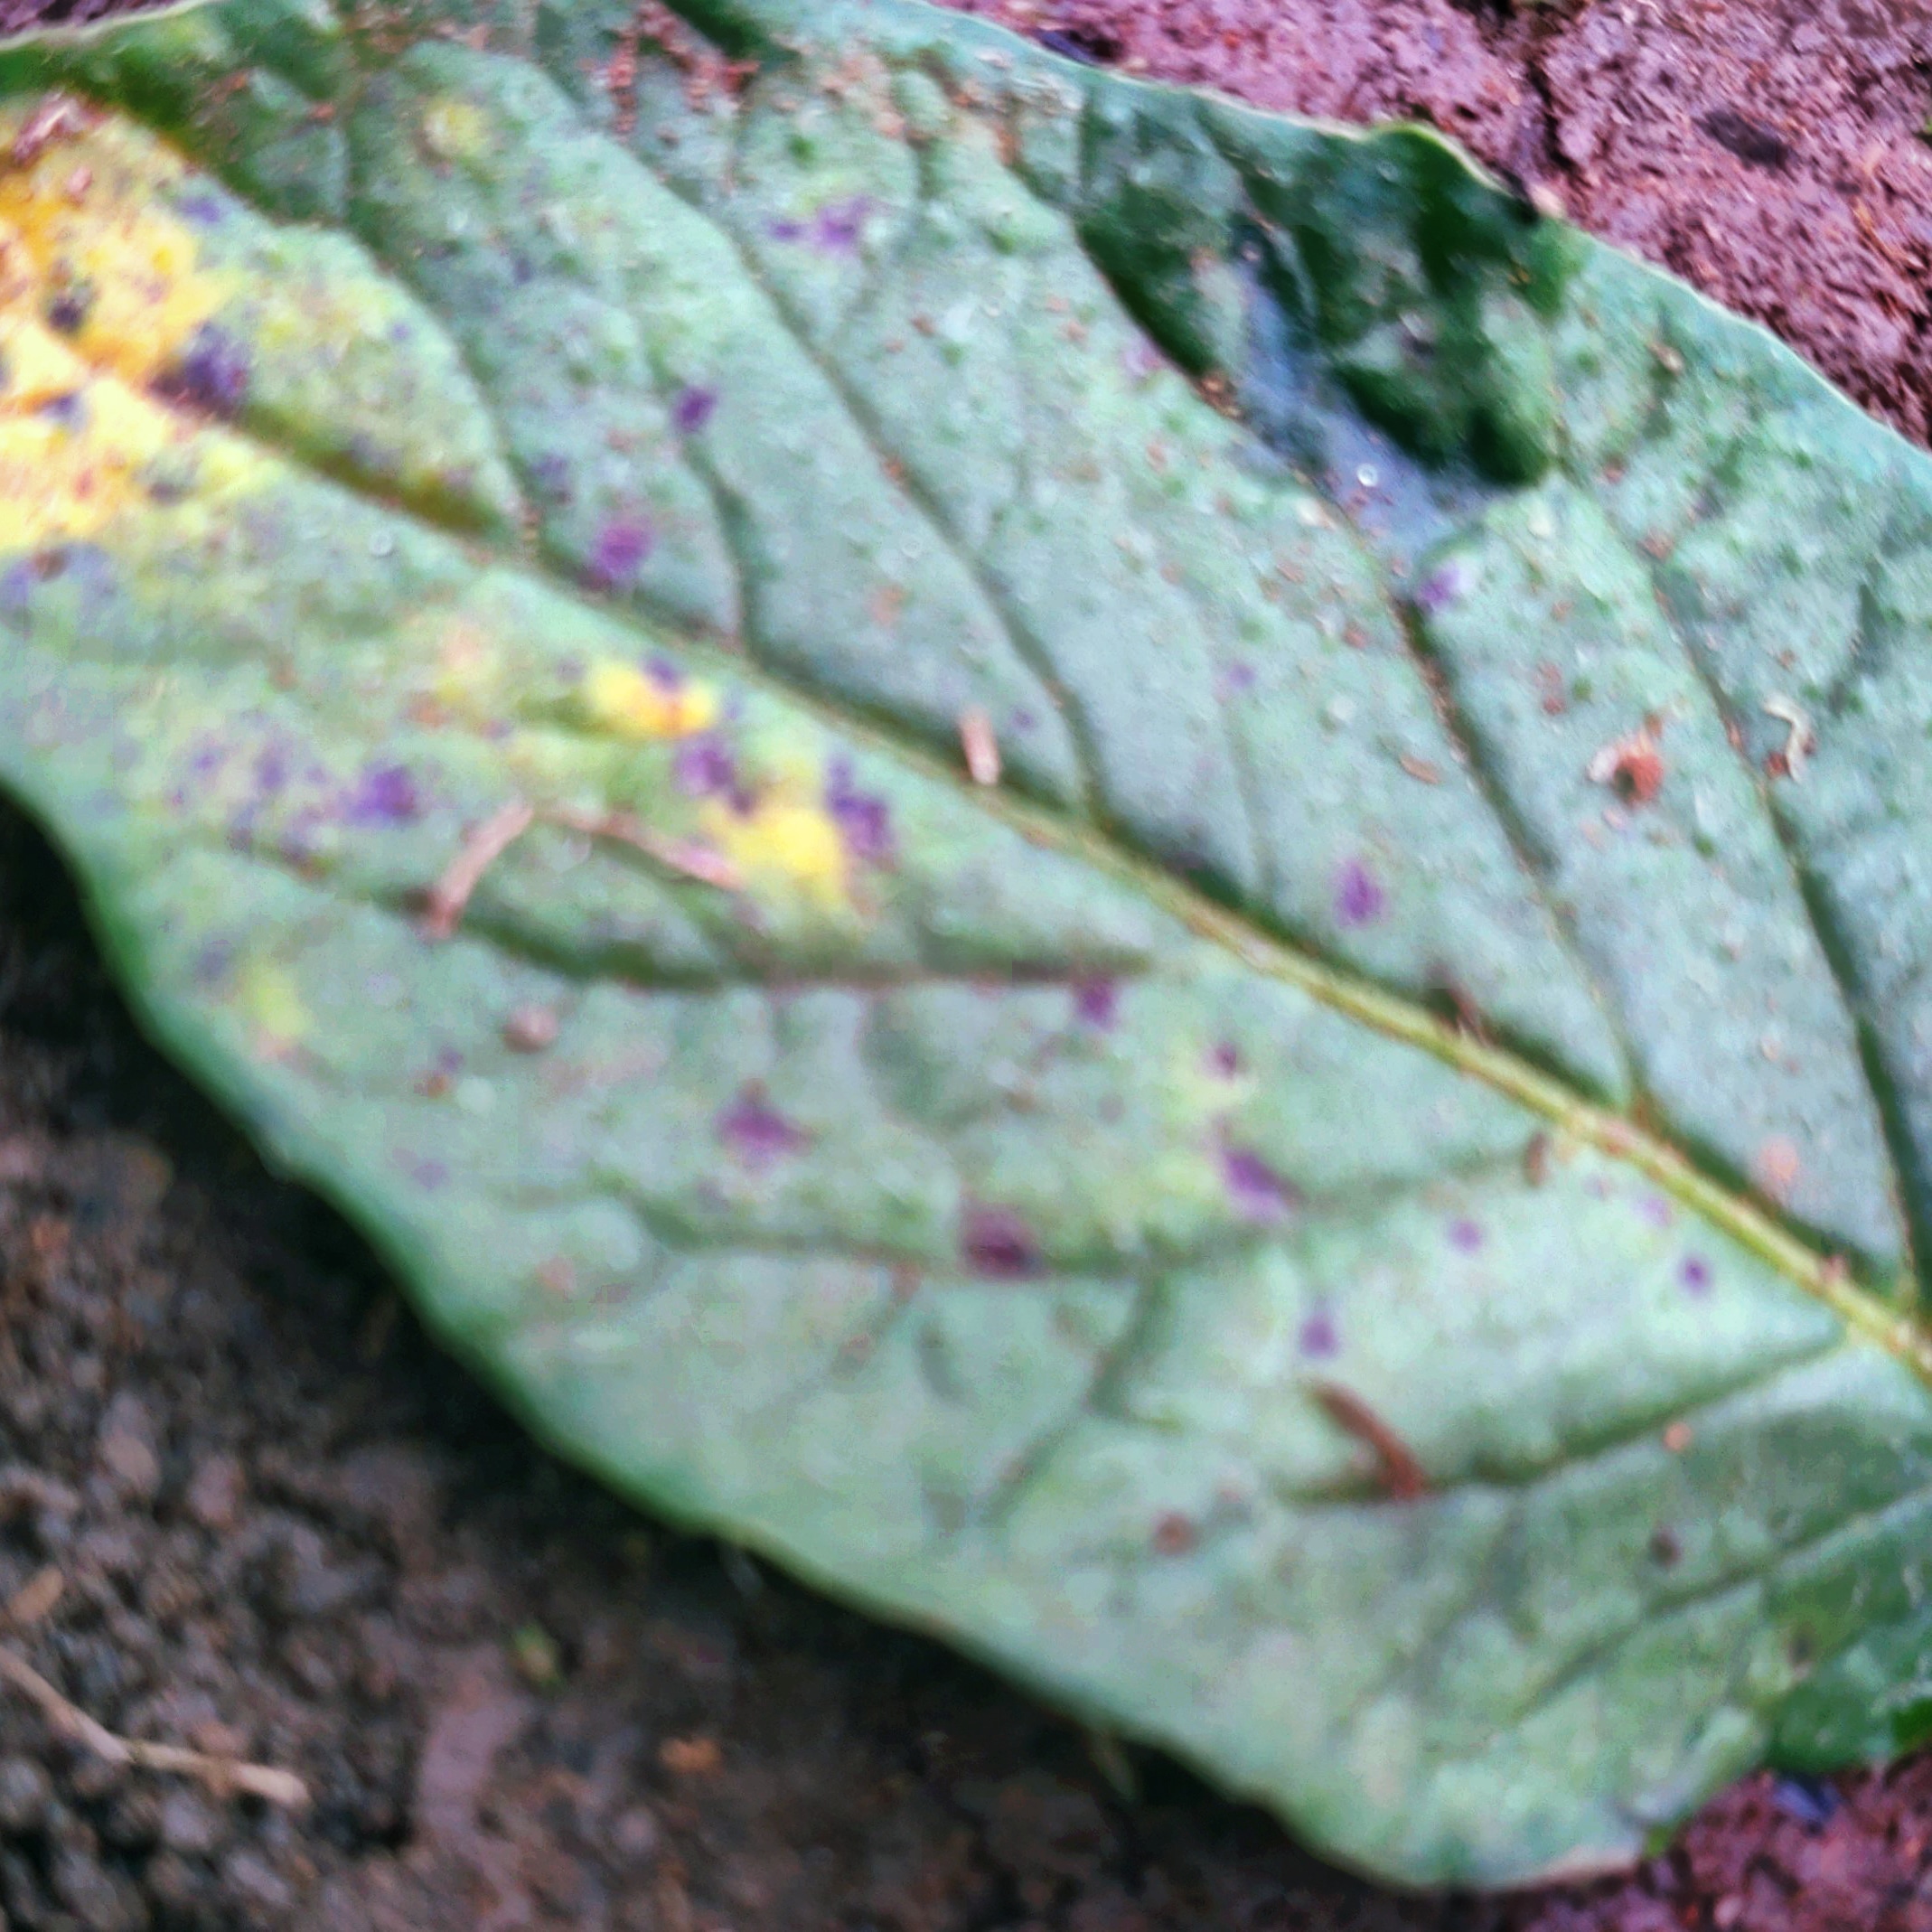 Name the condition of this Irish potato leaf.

late blight
